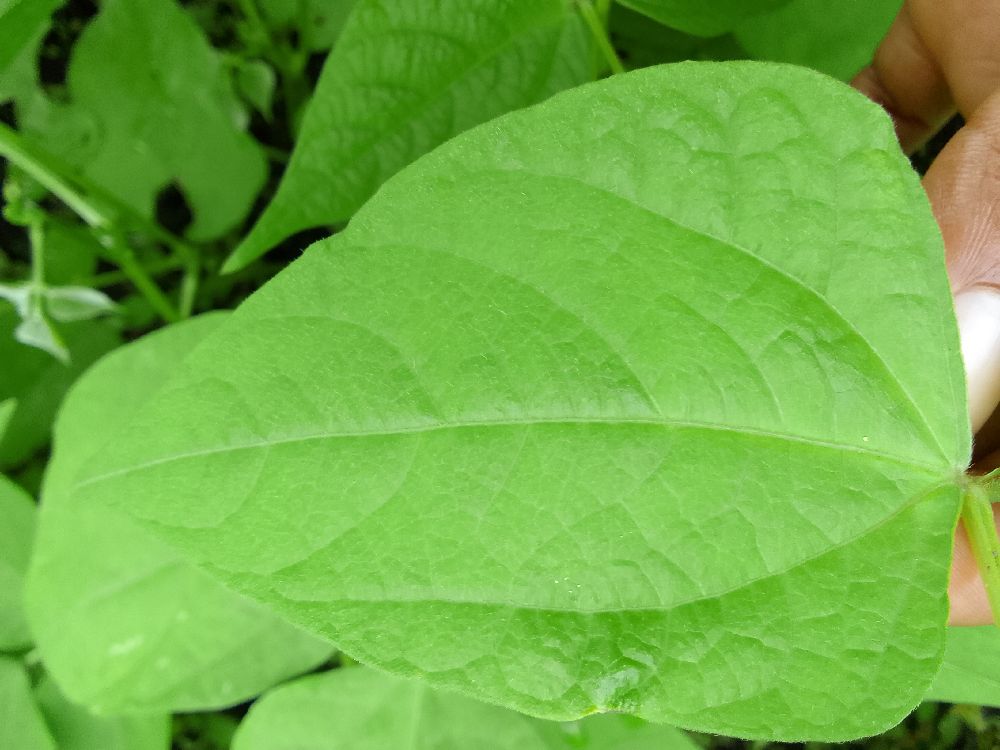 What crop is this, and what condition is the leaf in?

common bean, healthy
